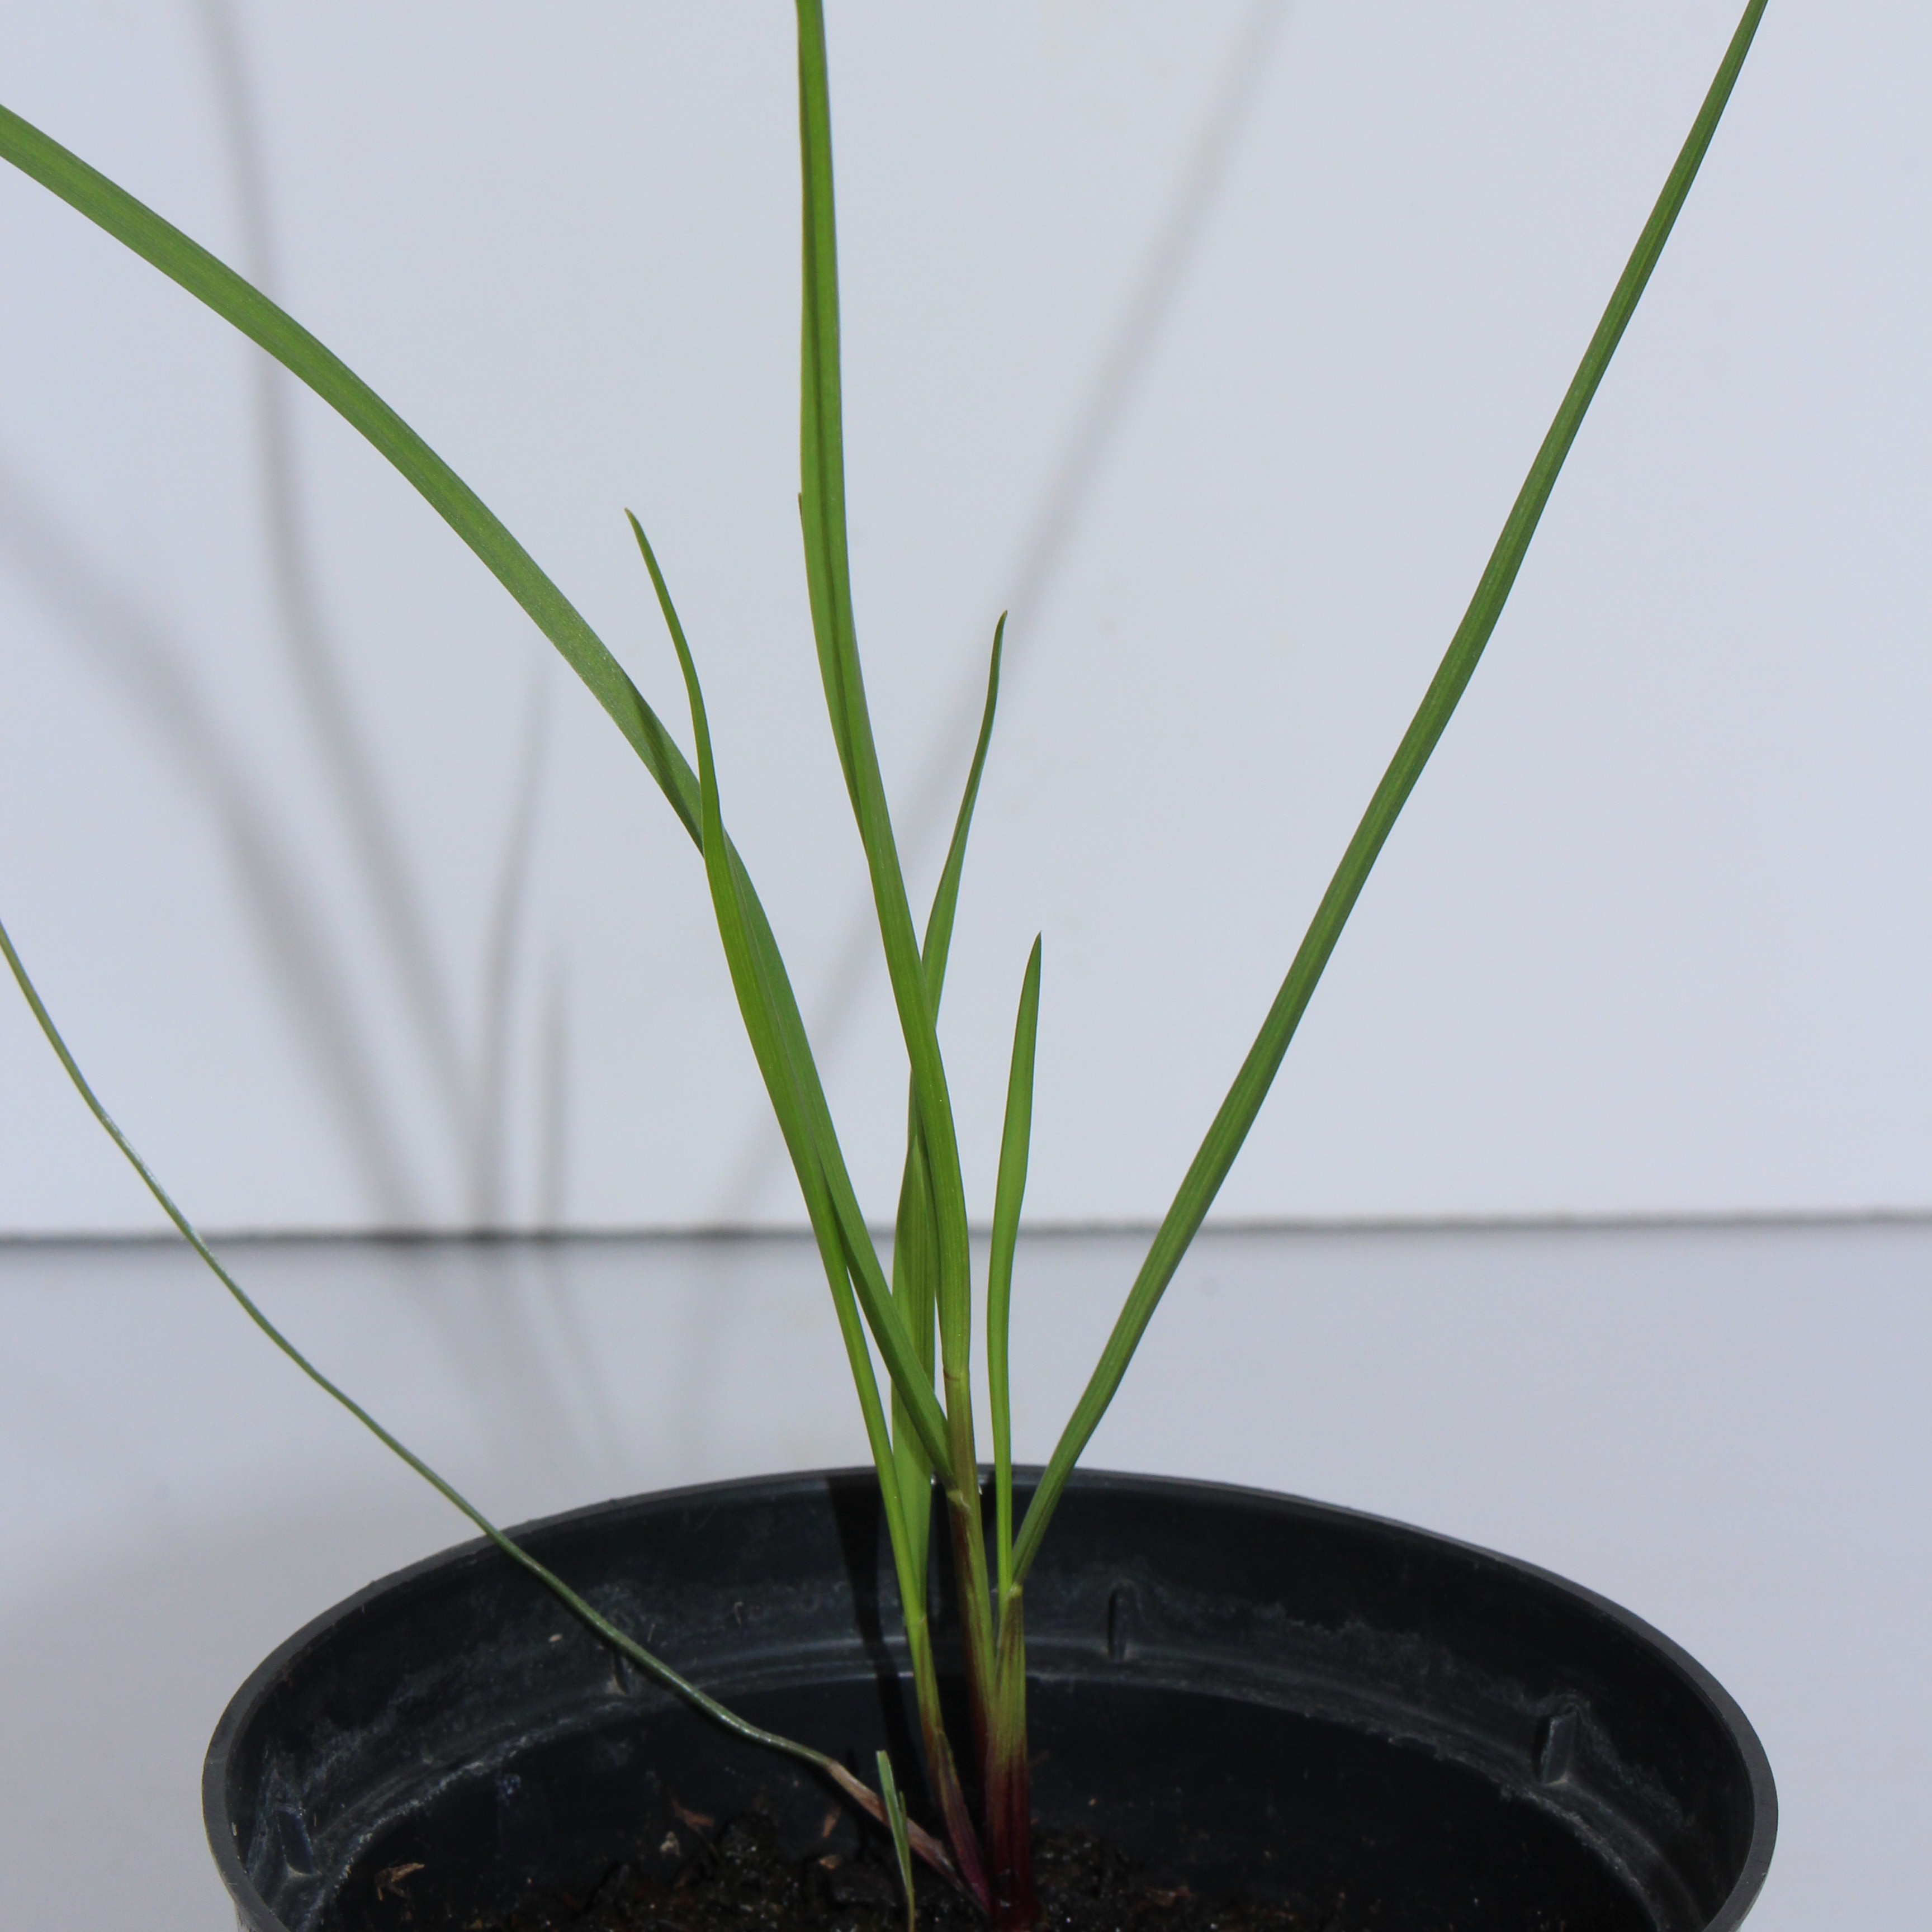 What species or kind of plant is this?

Lolium multiflorum
